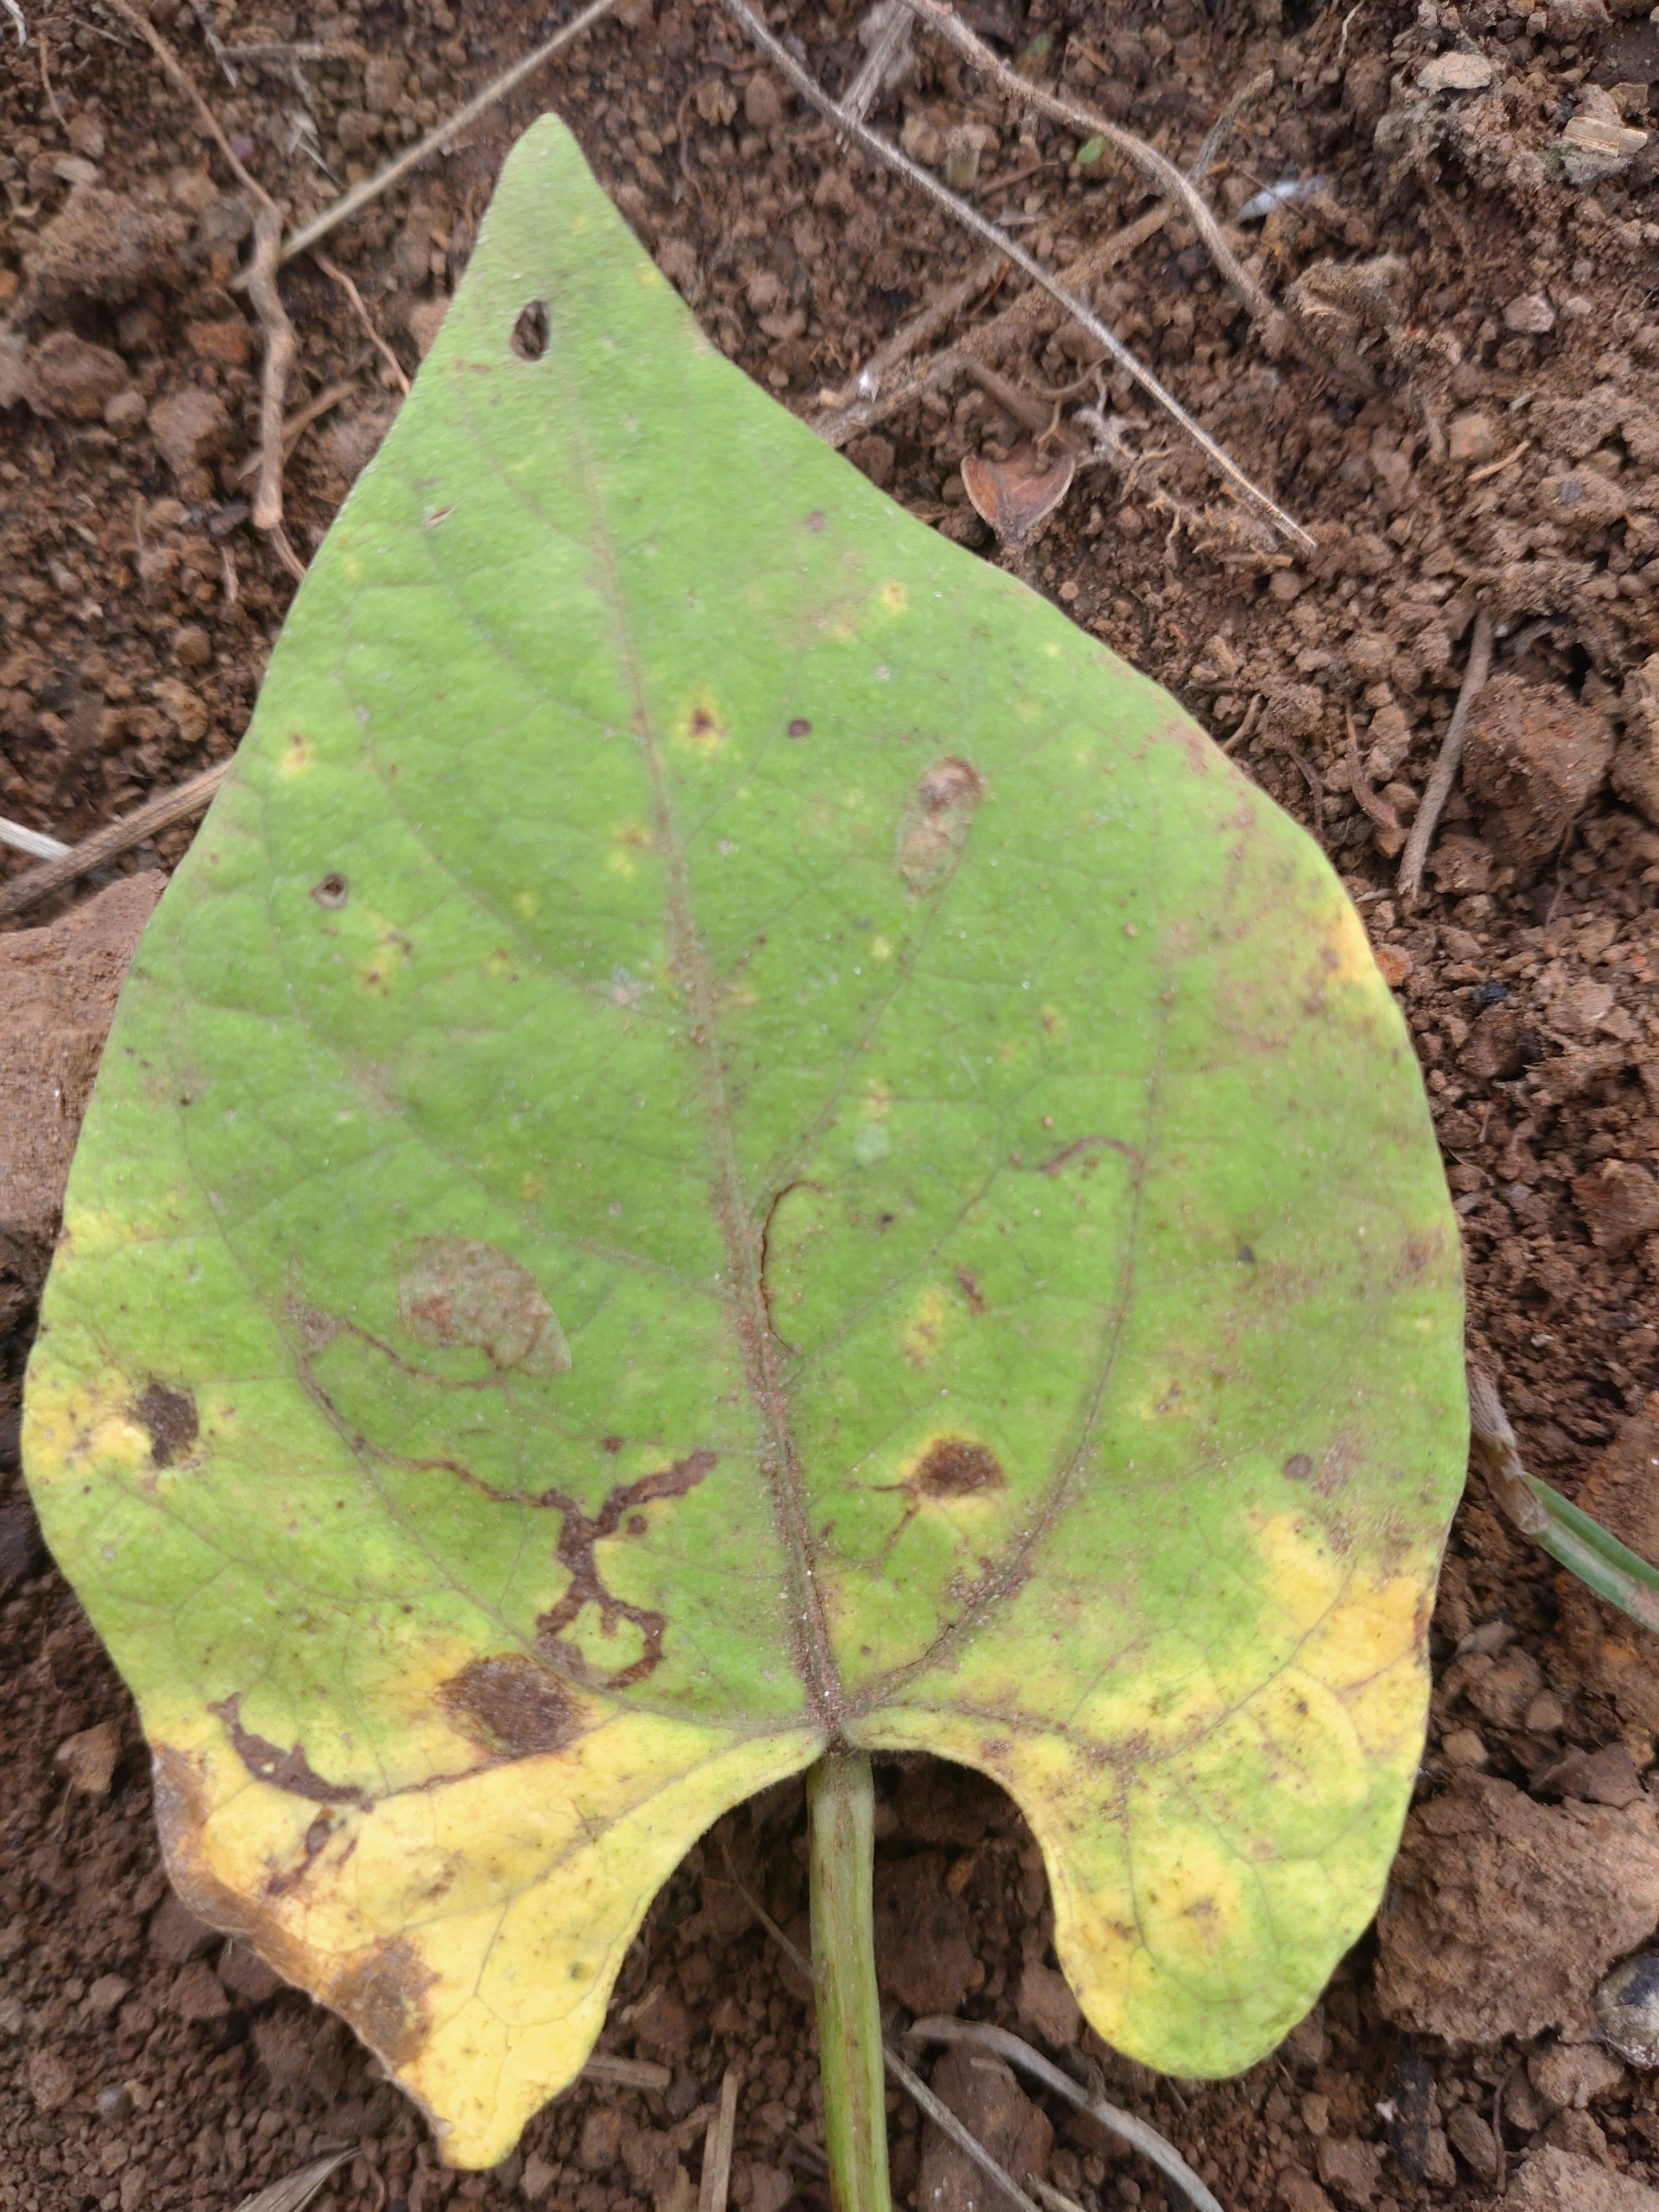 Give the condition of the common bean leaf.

rust
